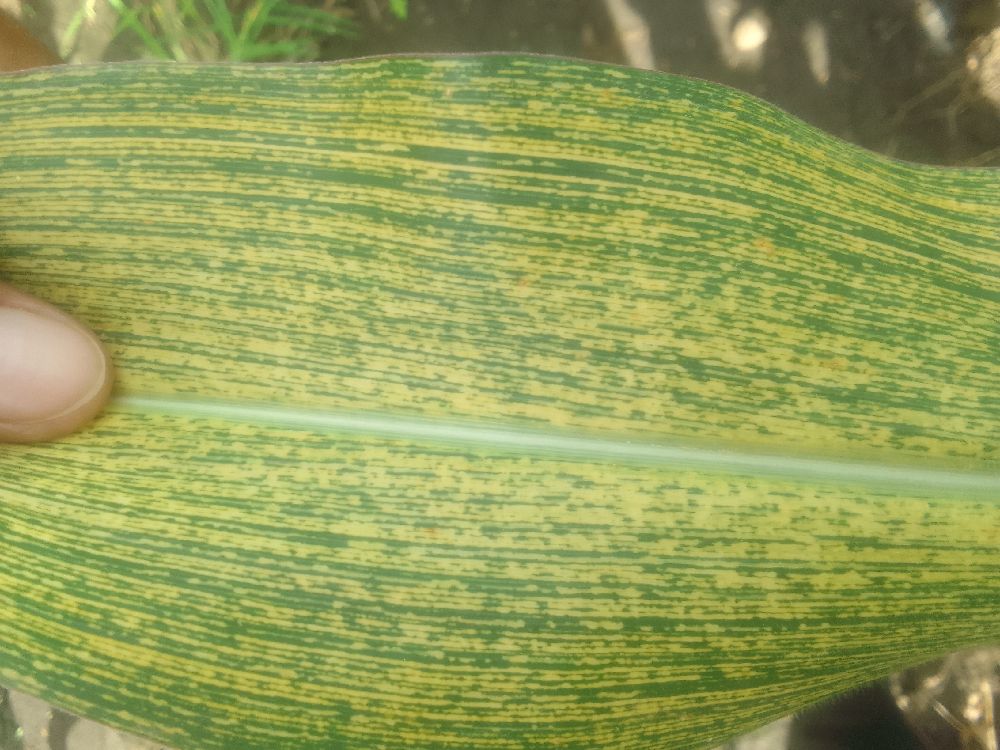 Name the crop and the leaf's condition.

maize, maize streak virus
